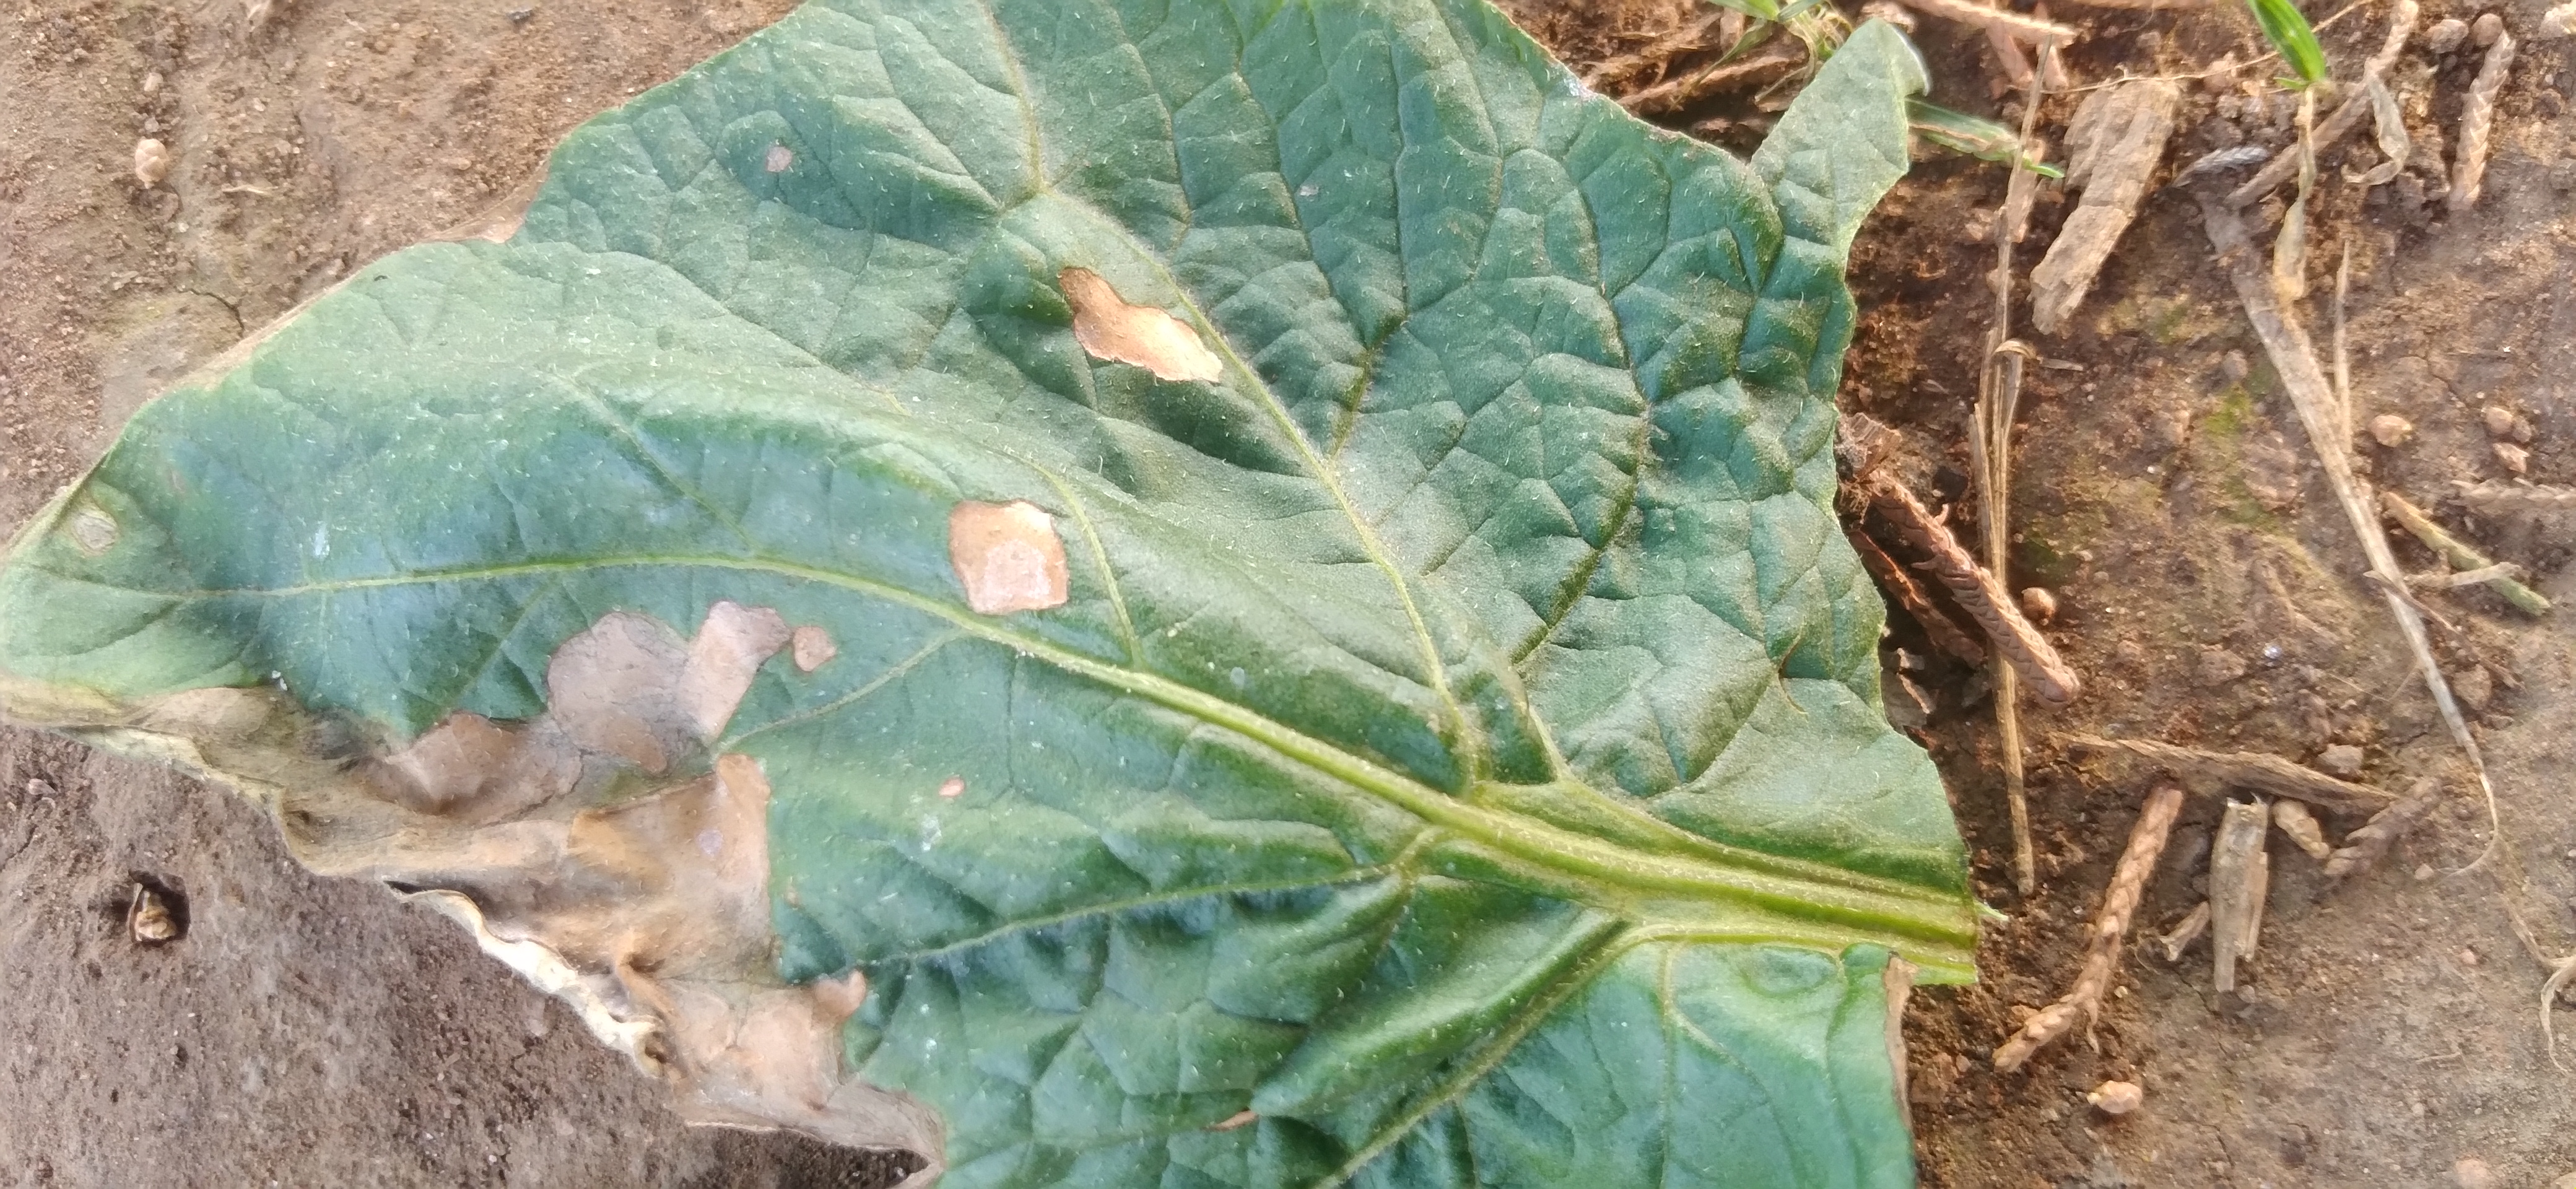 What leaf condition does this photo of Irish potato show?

early blight
